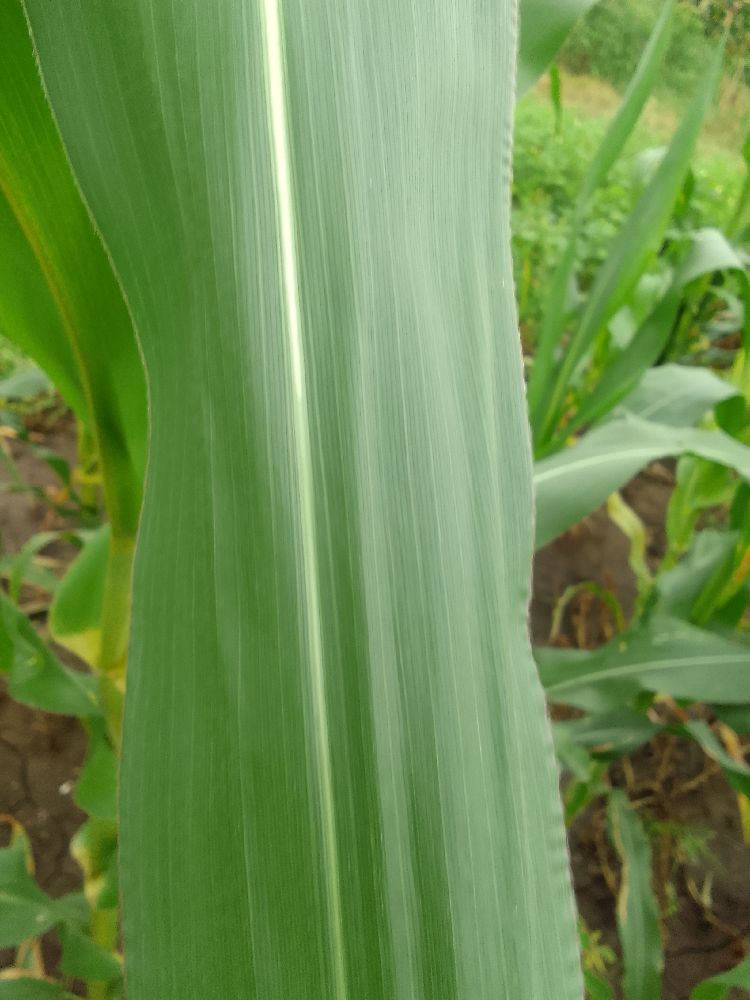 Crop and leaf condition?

maize, healthy
